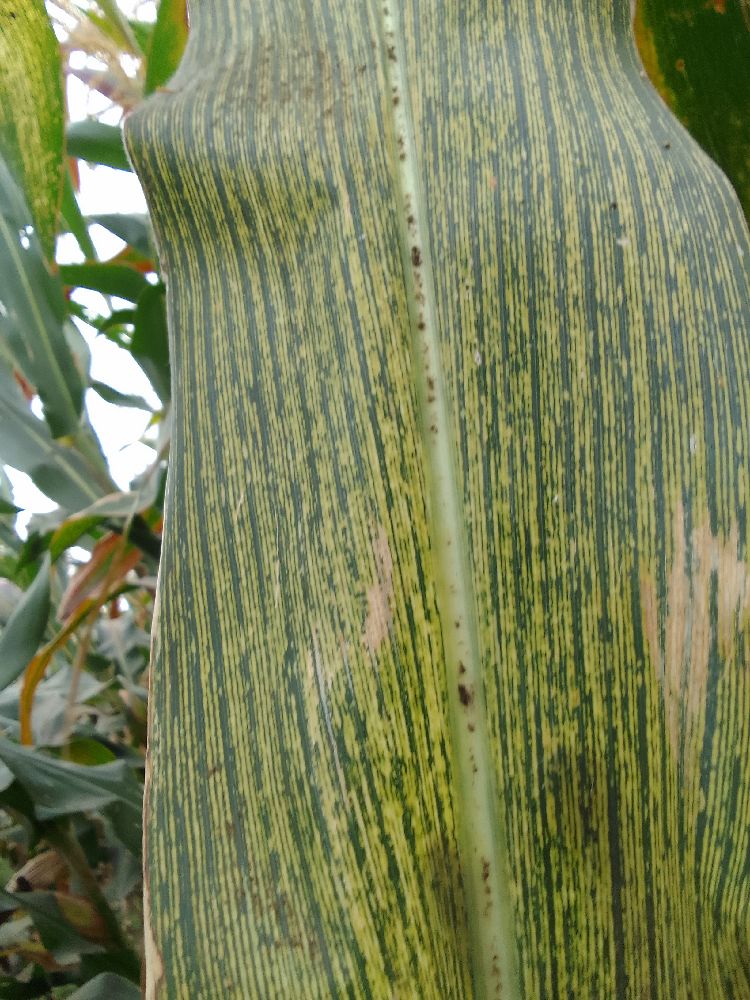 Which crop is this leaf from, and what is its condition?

maize, maize streak virus
